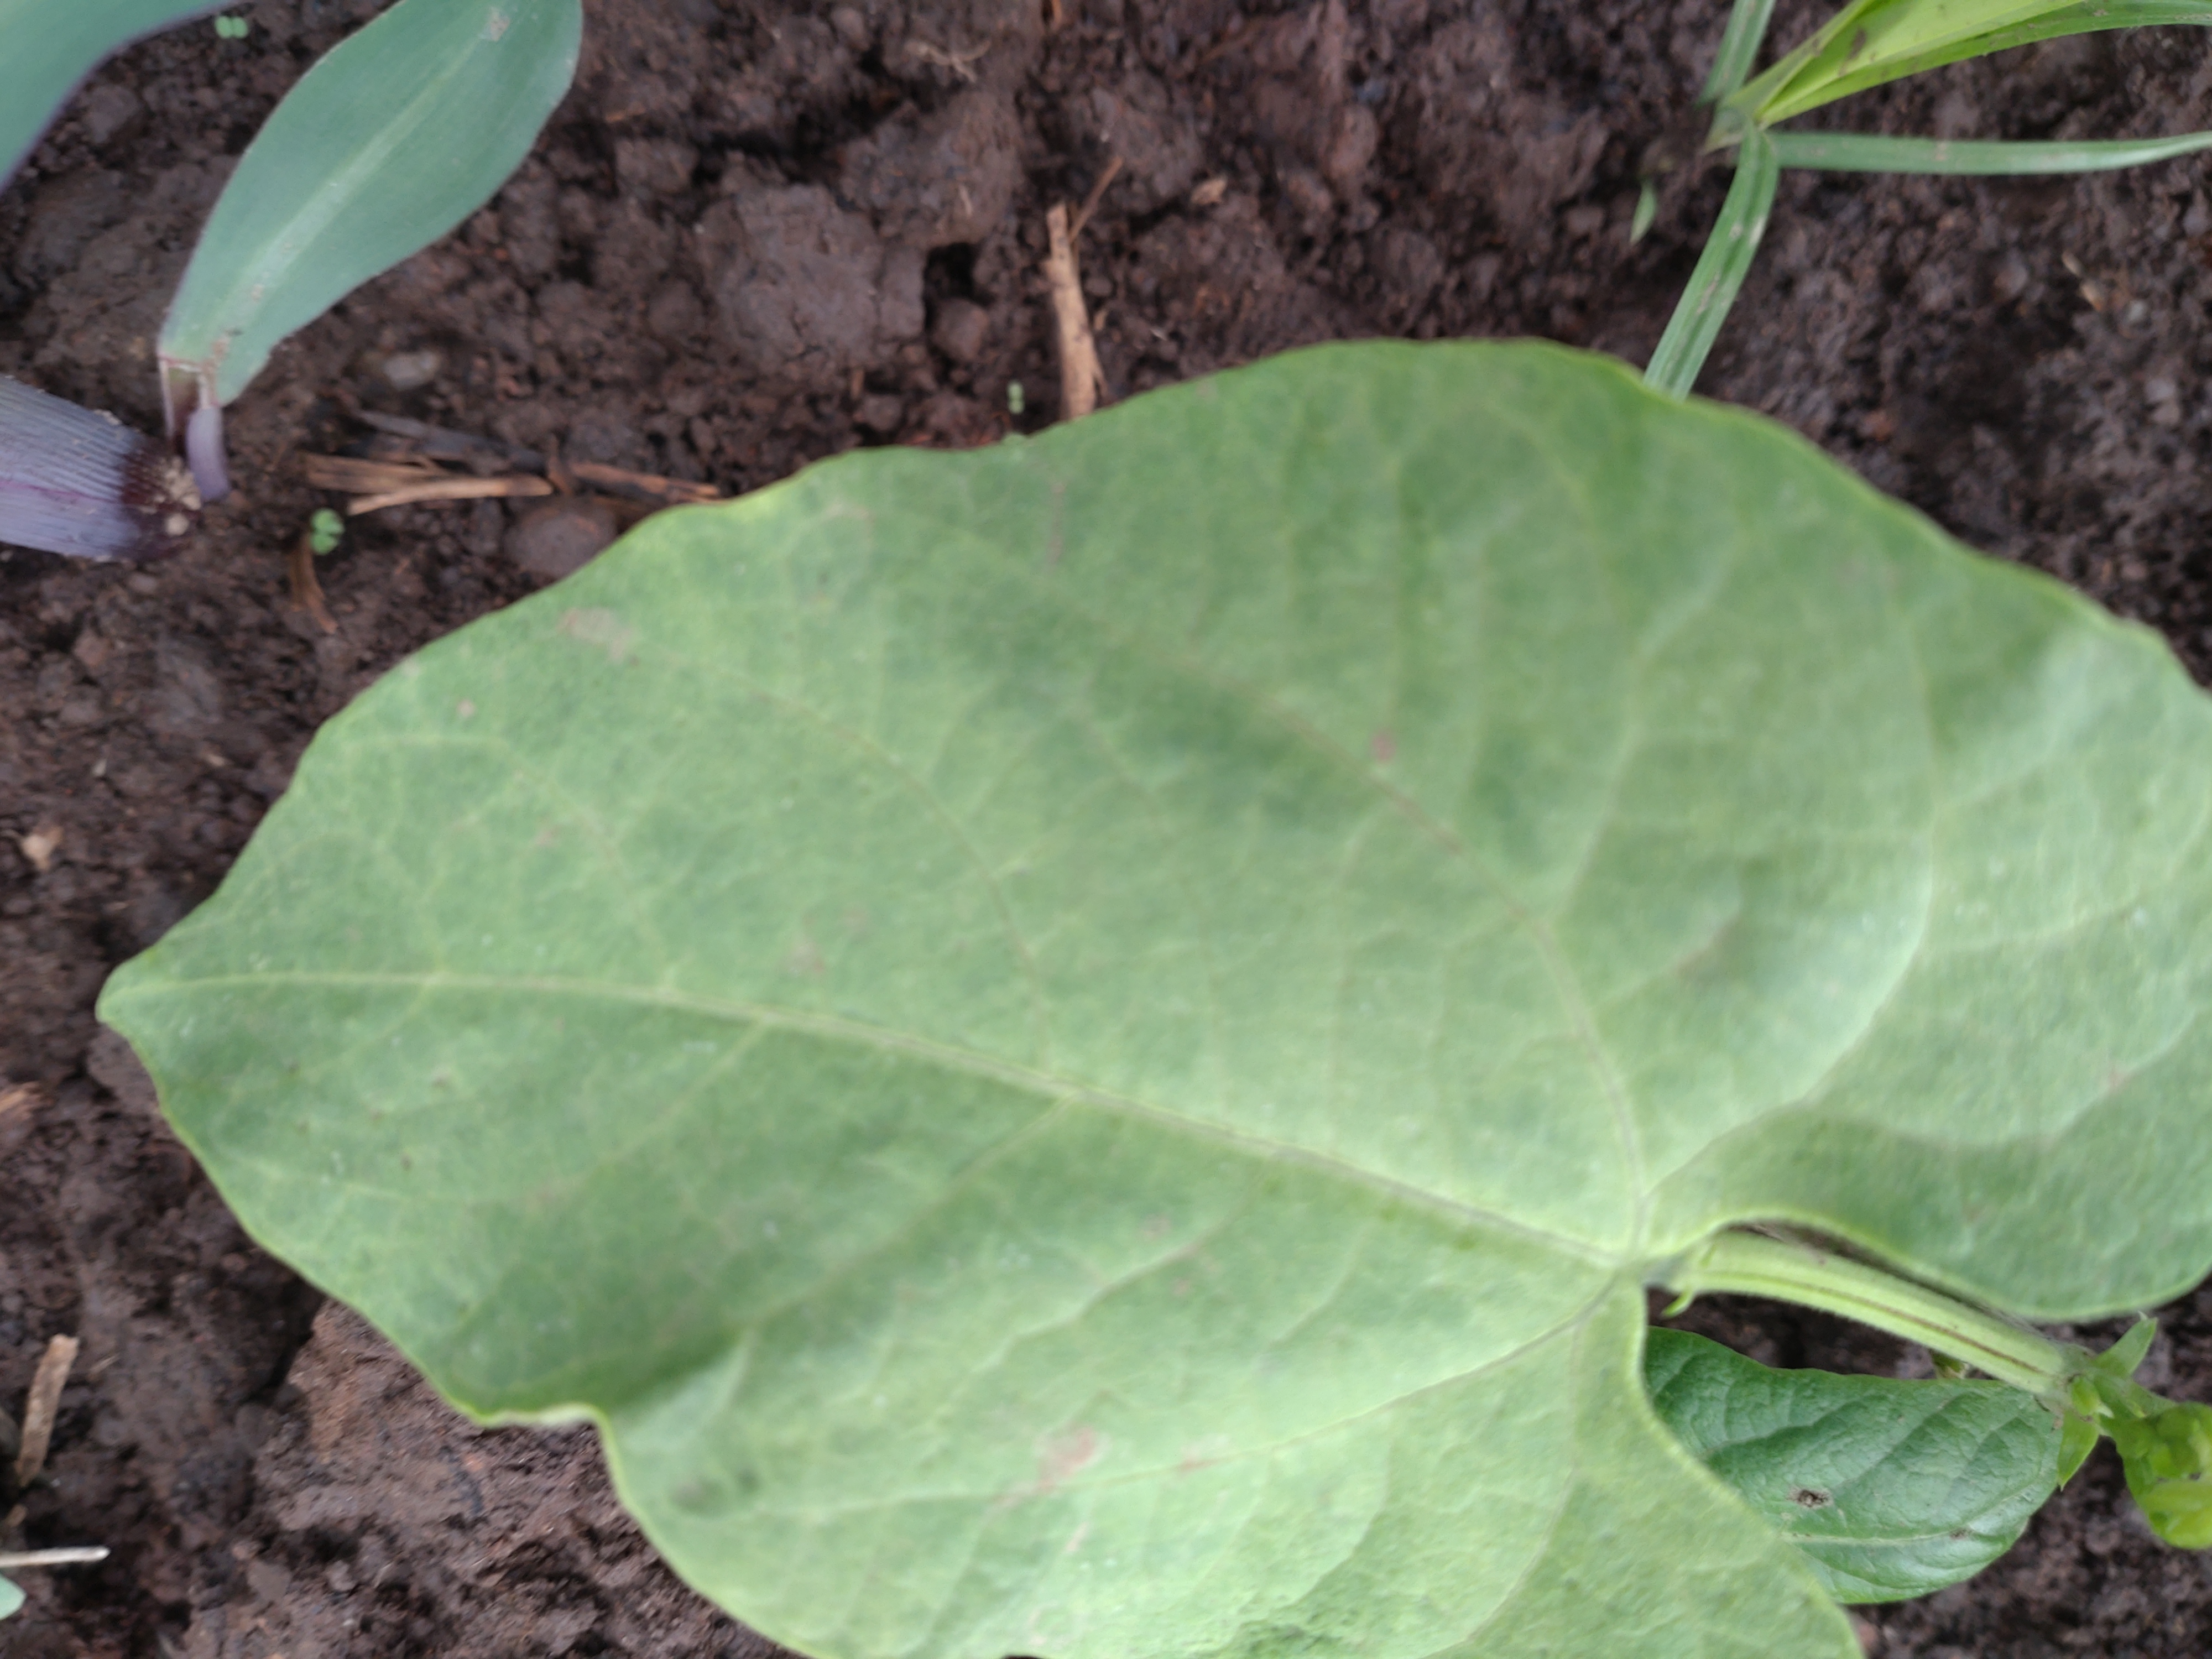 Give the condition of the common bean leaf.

healthy
